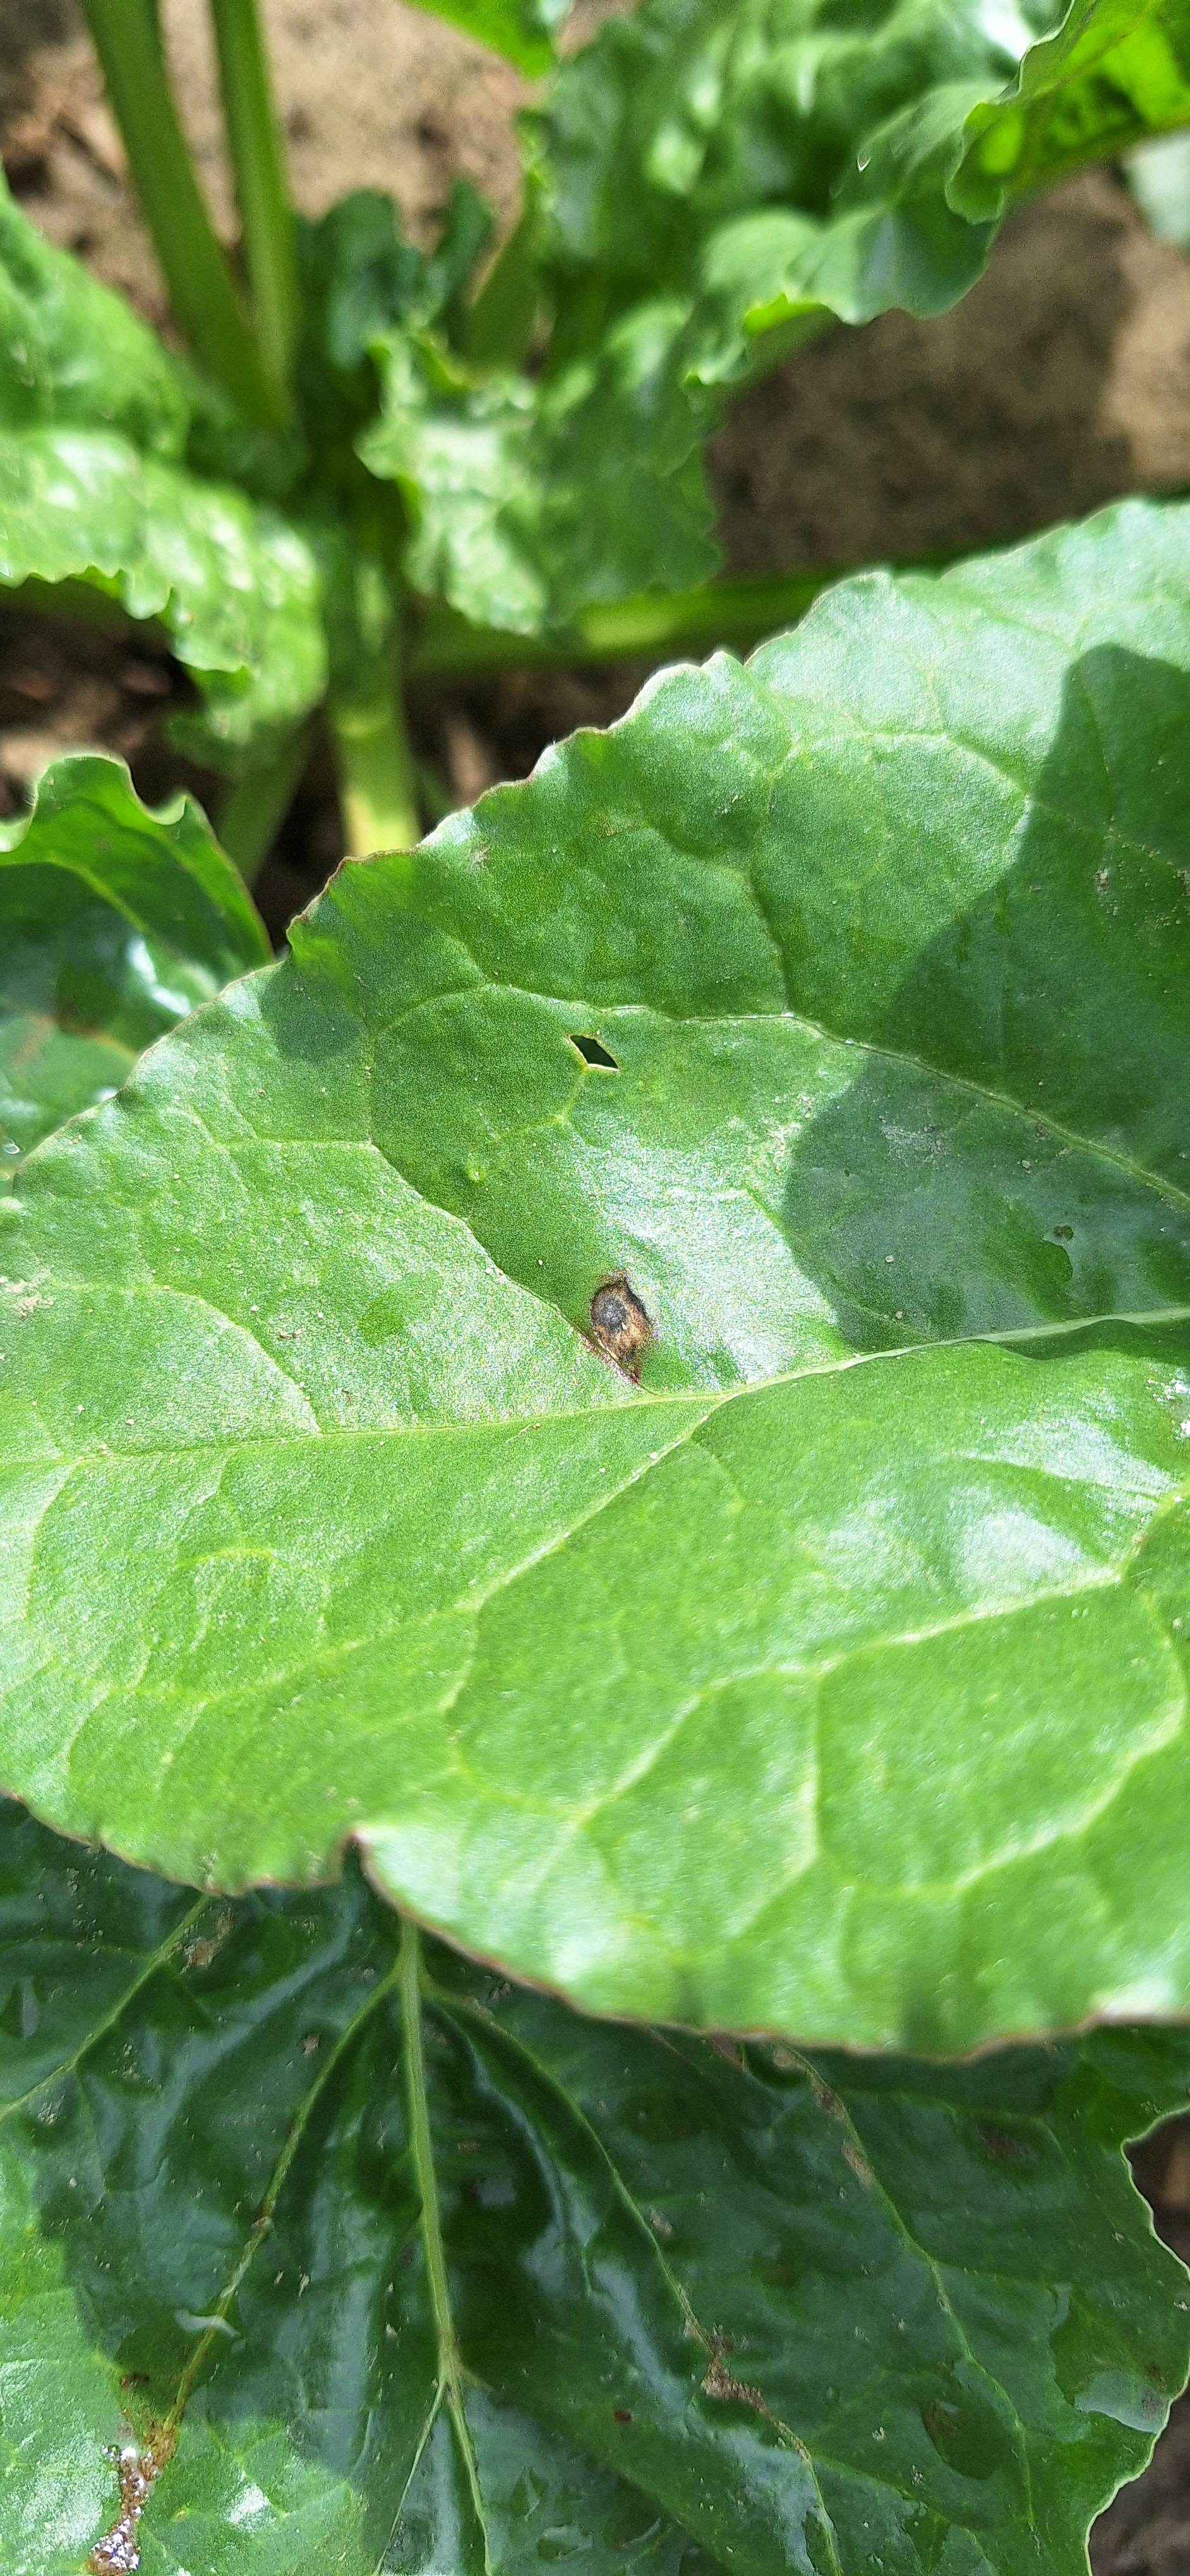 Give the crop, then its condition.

beet, cercospora
